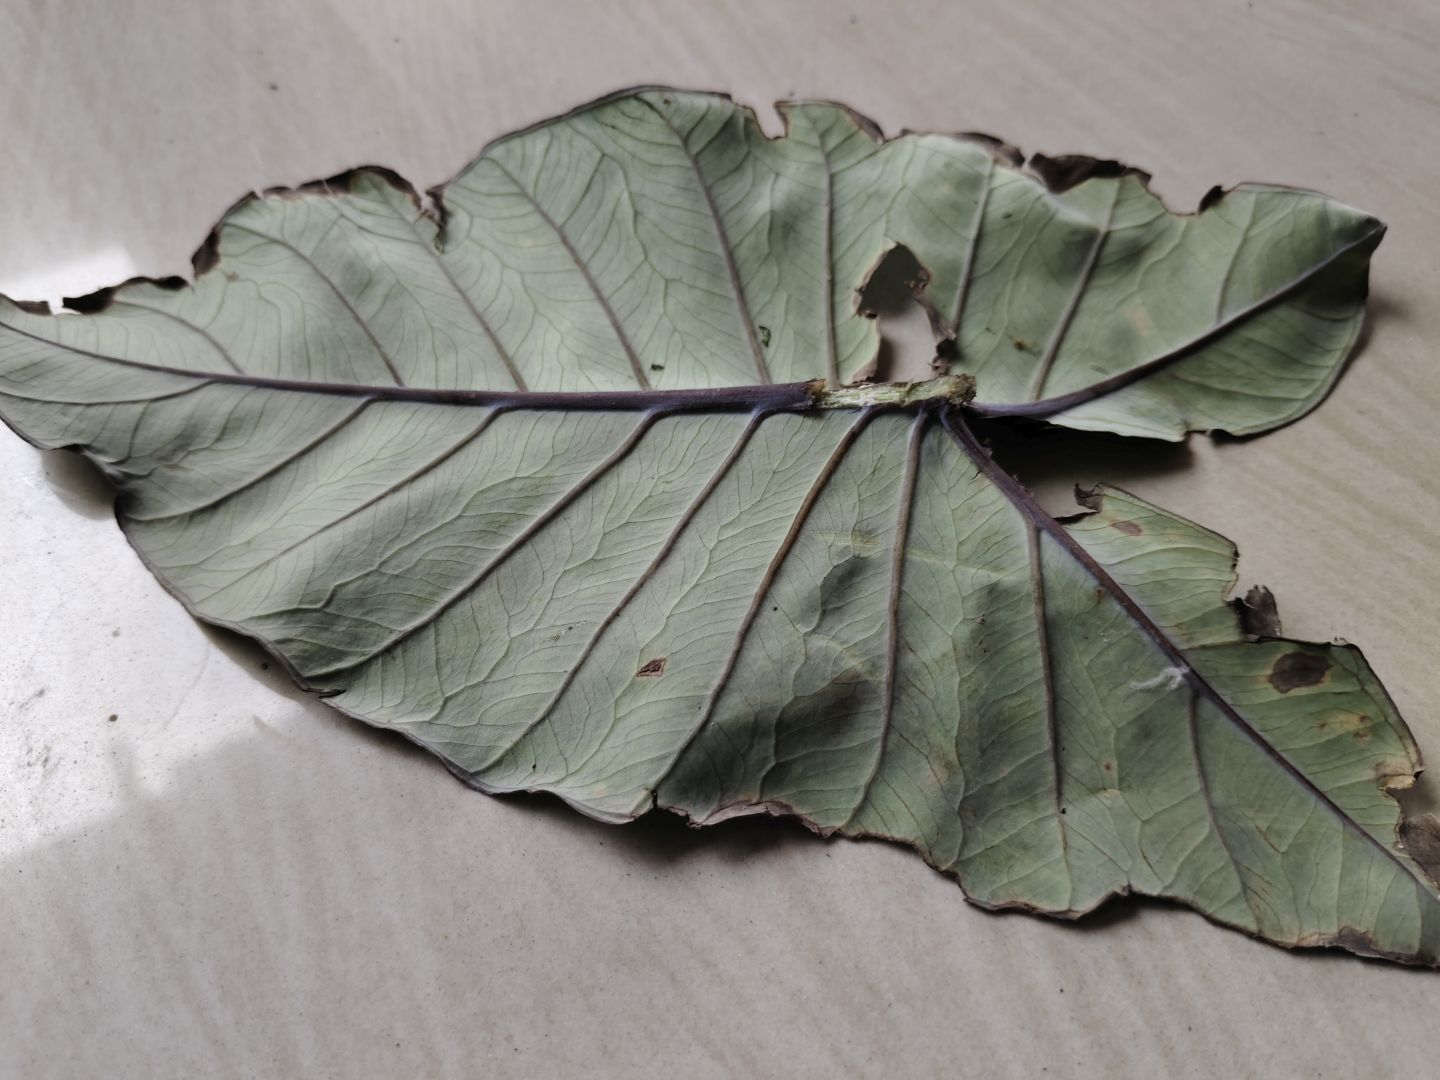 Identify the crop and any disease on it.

taro, leaf blight
